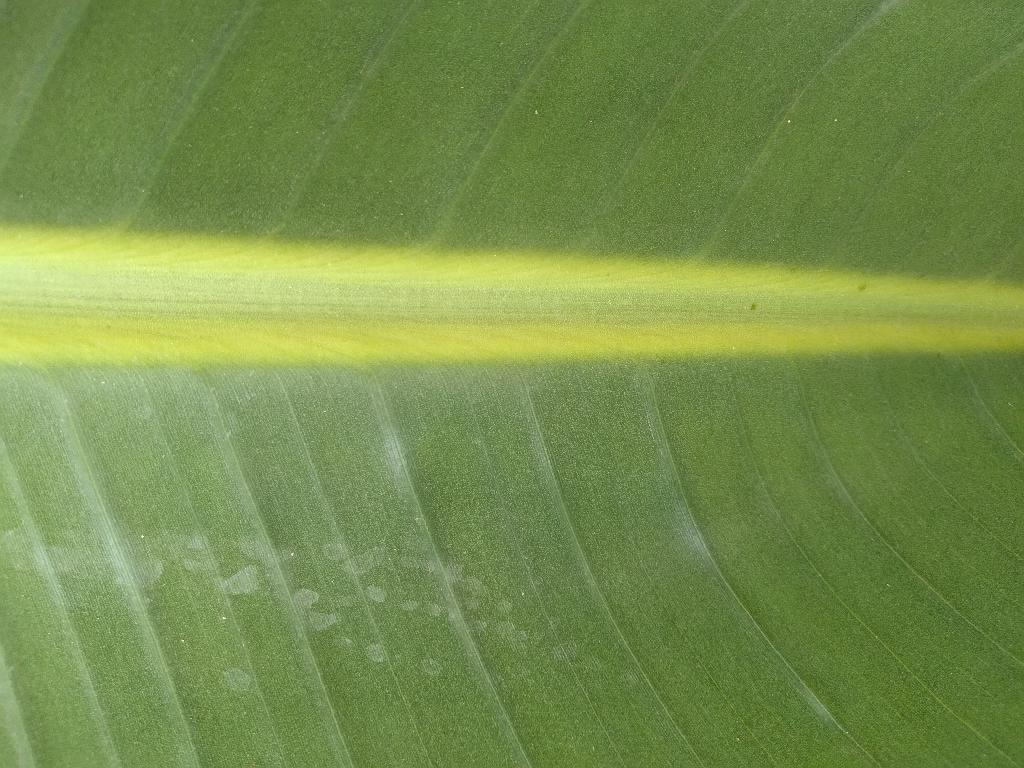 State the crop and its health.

banana, healthy
